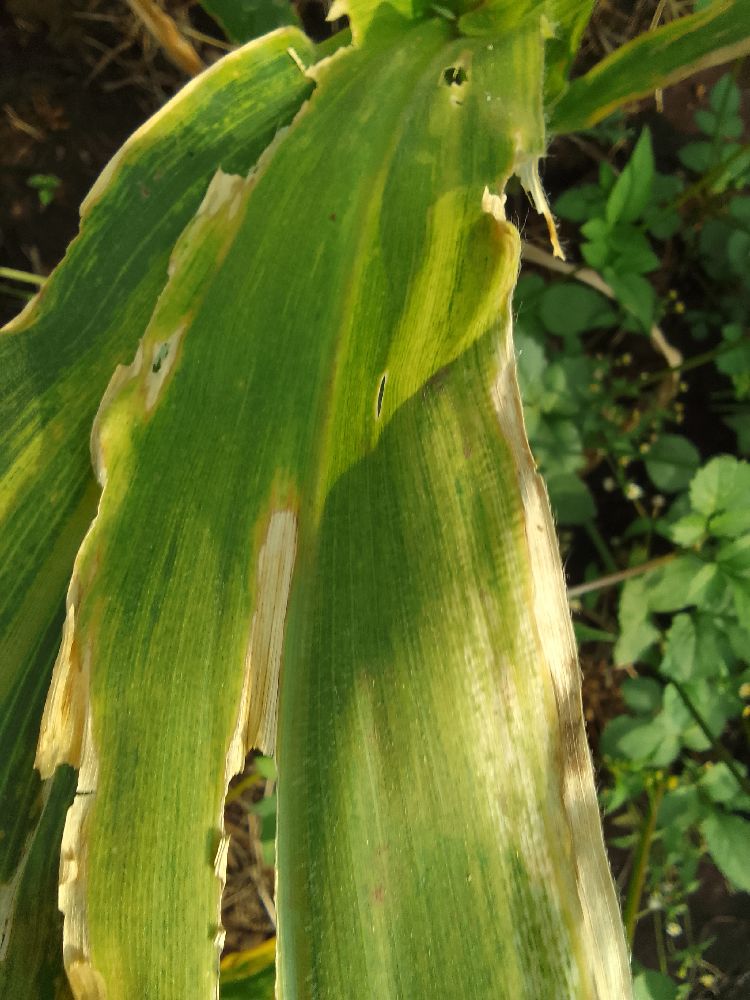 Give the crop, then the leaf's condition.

maize, maize lethal necrosis
